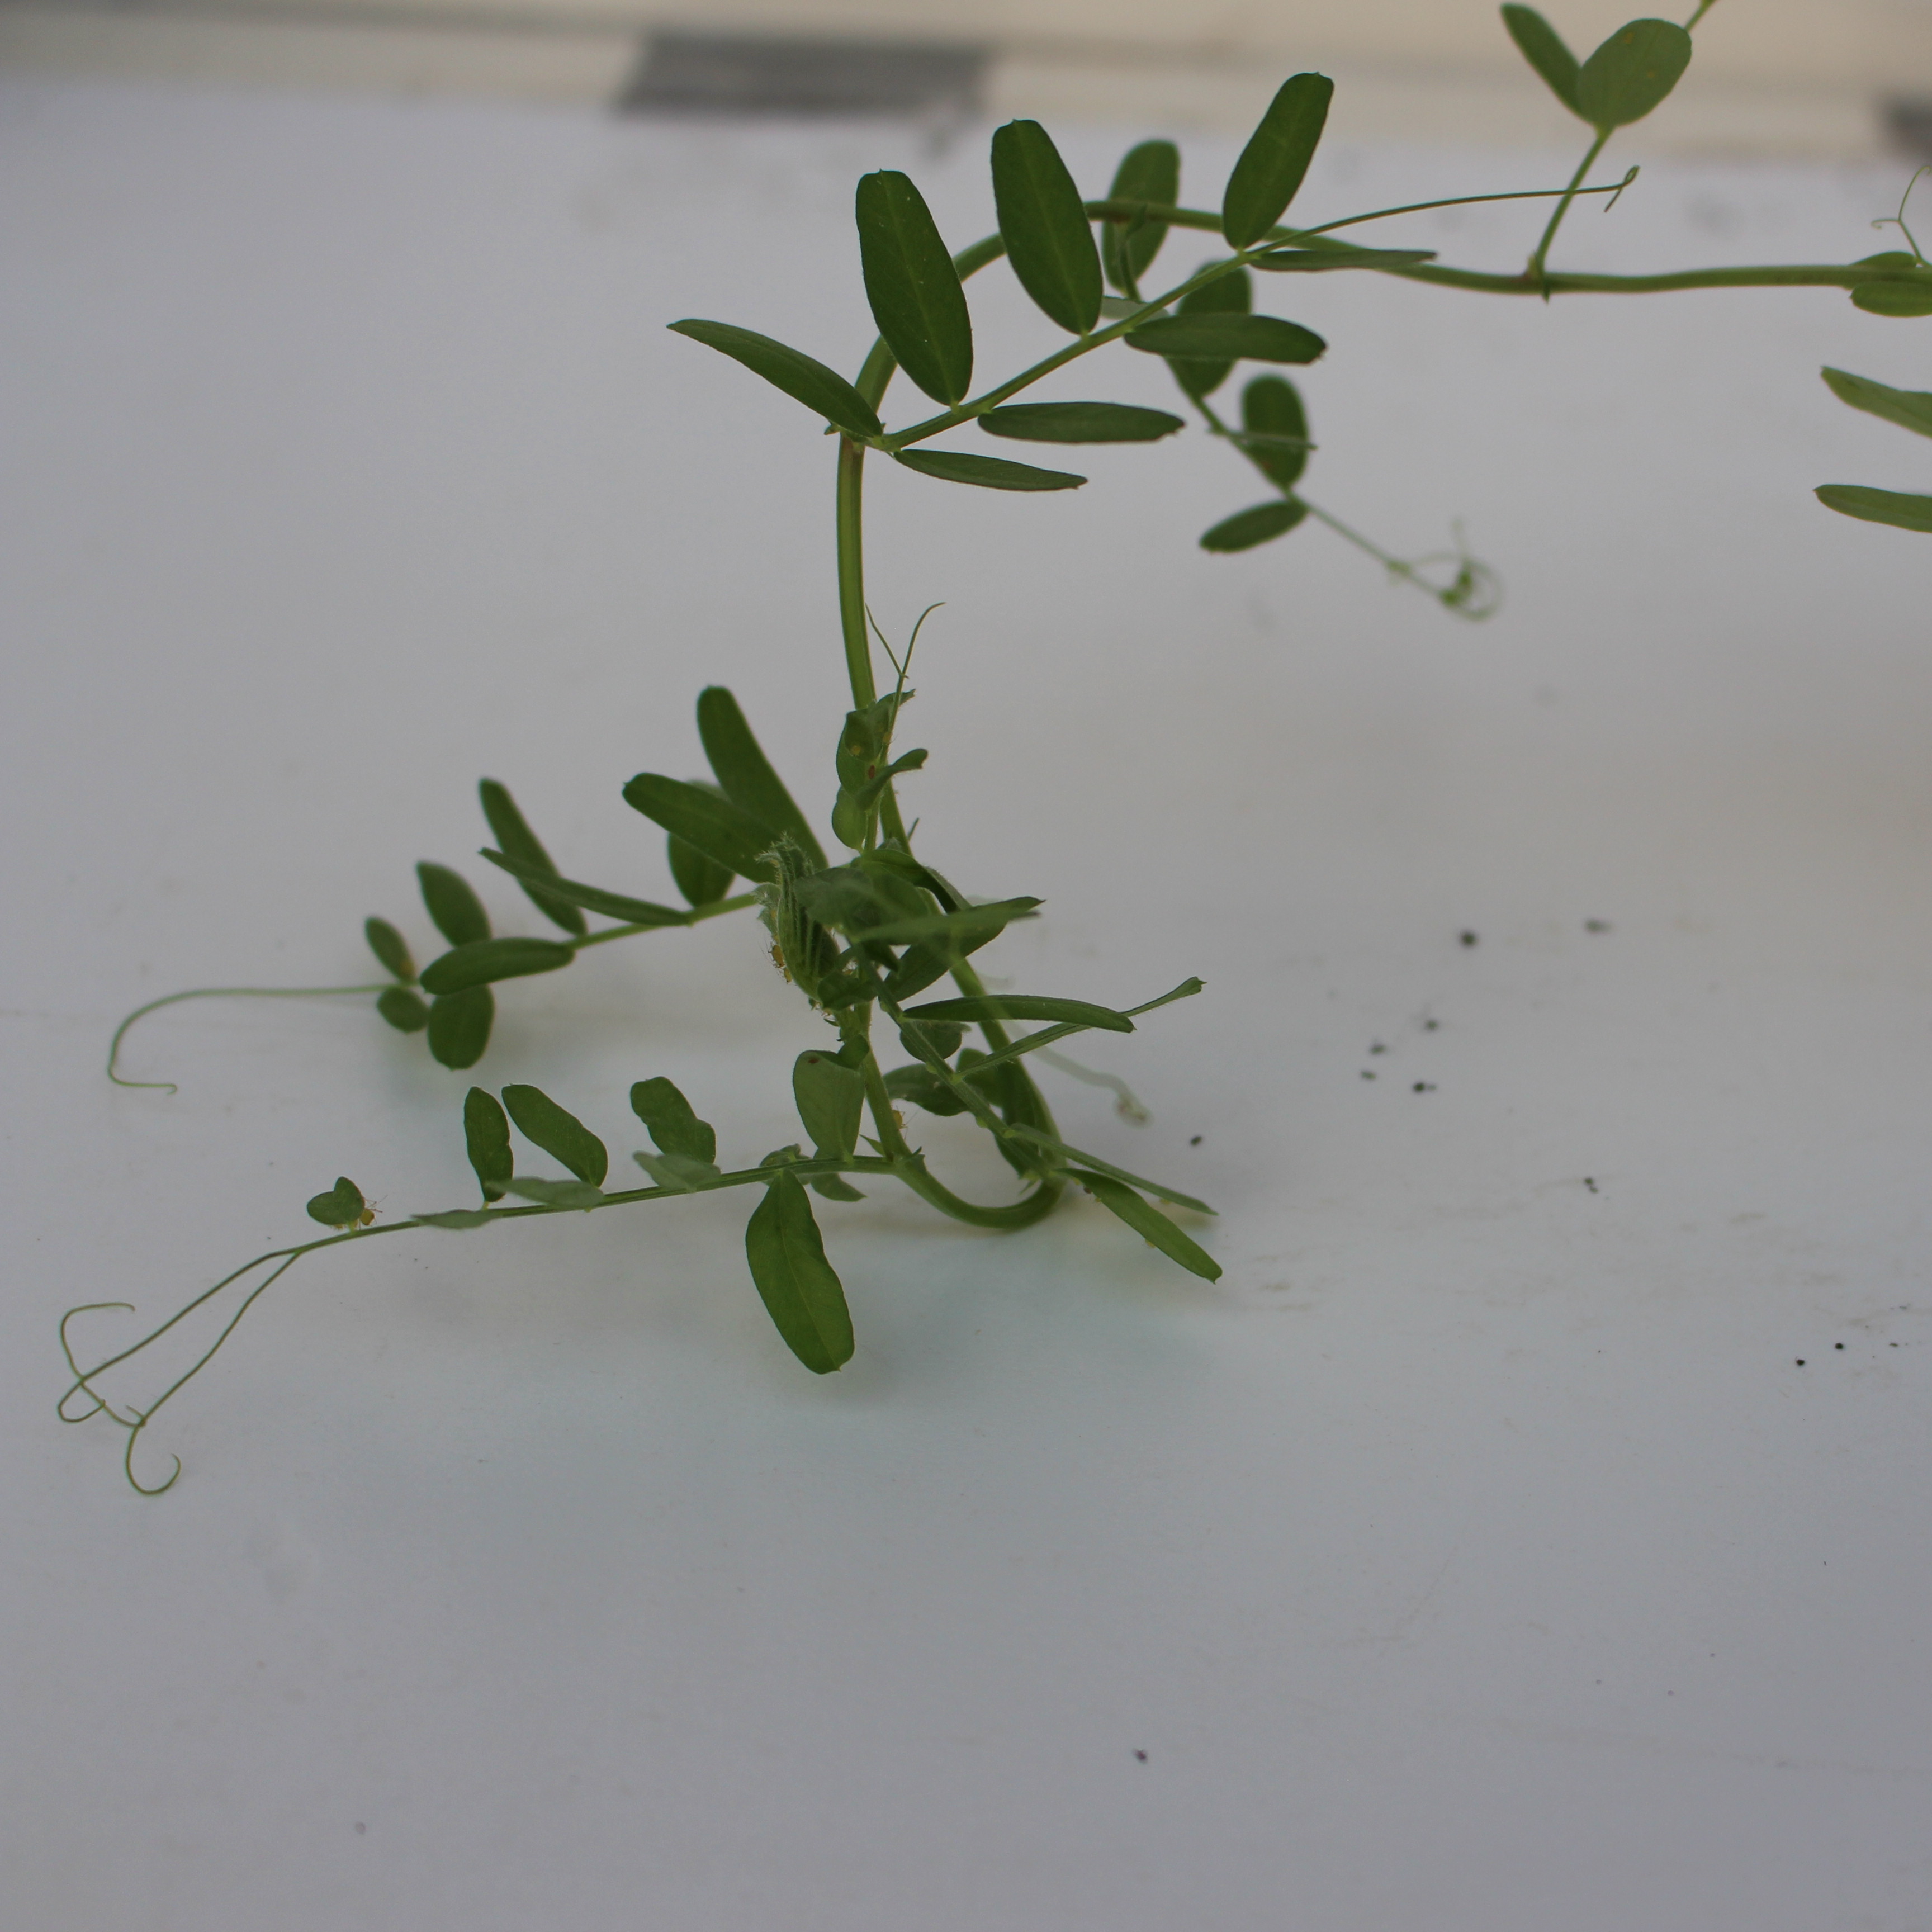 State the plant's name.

Vicia sativa
